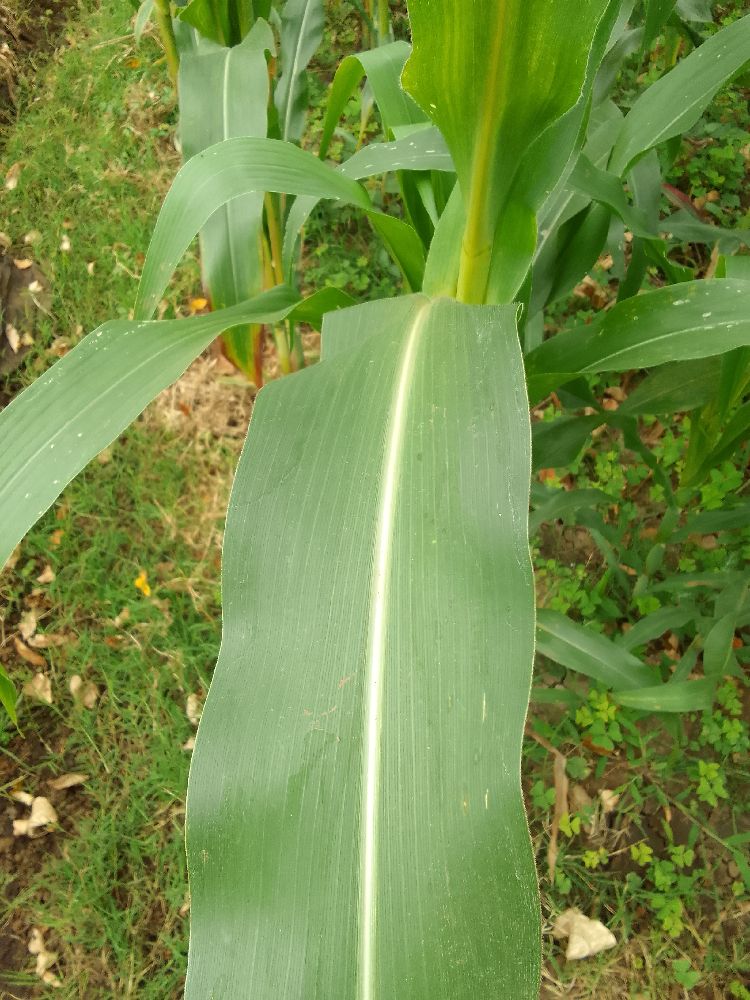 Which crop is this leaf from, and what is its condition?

maize, healthy
